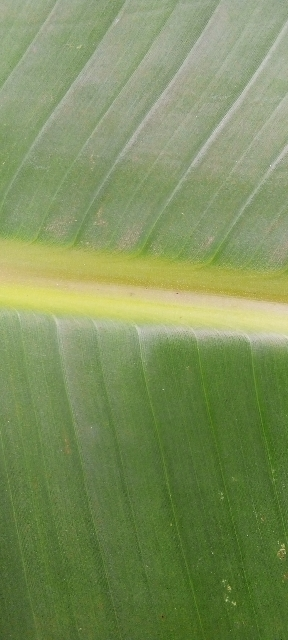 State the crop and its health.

banana, healthy
